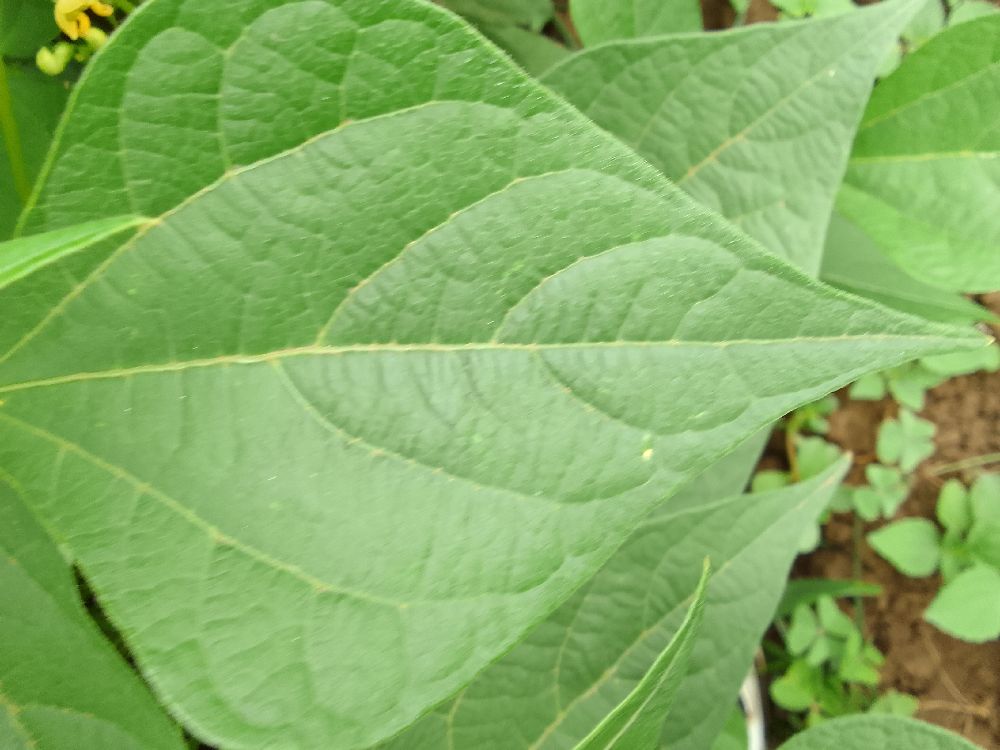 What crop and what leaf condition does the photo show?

common bean, healthy
